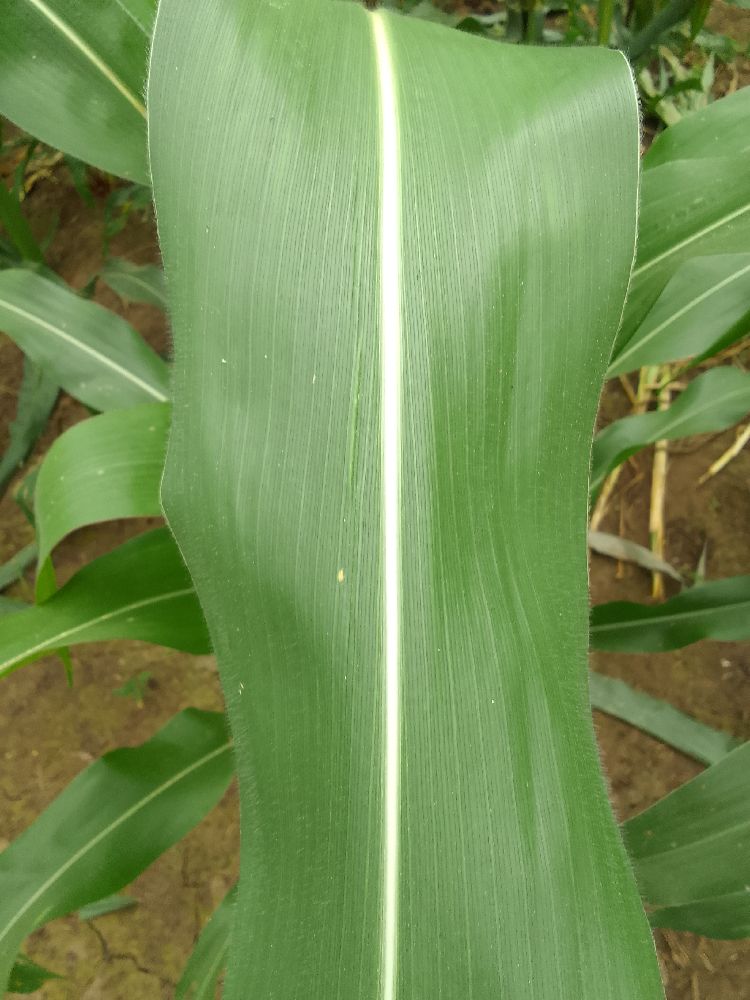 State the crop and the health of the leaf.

maize, healthy
